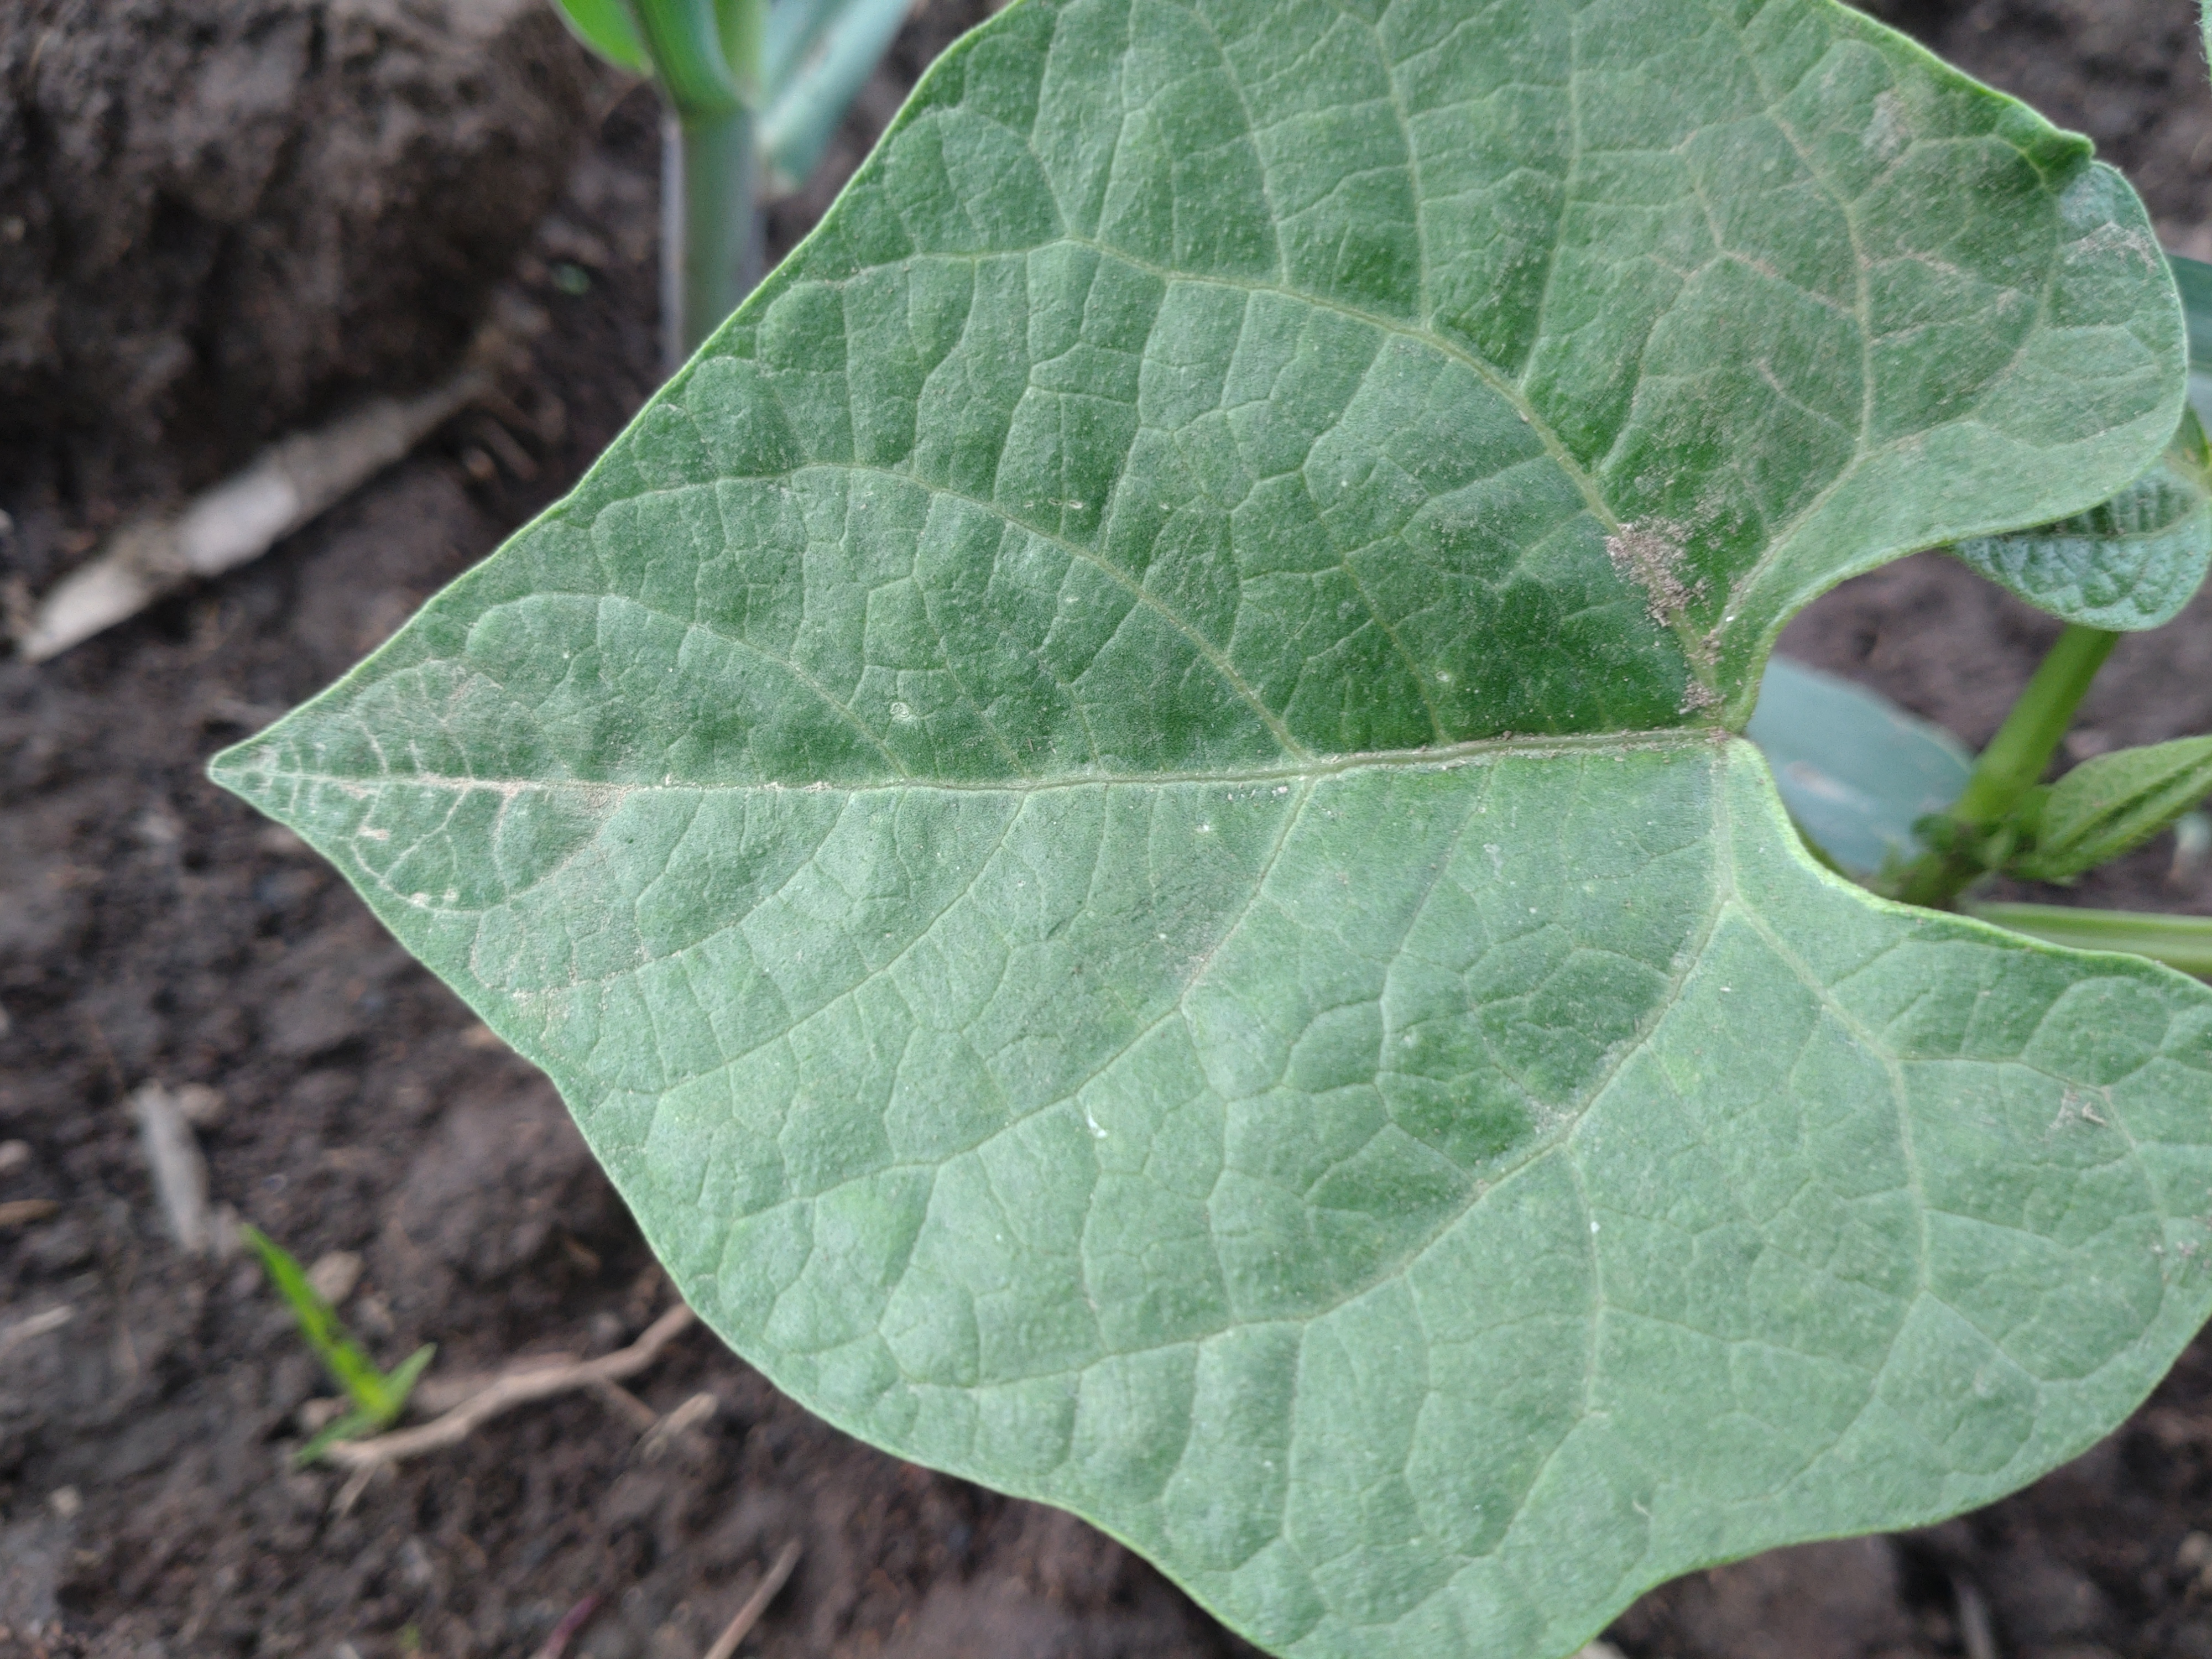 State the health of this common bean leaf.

healthy
